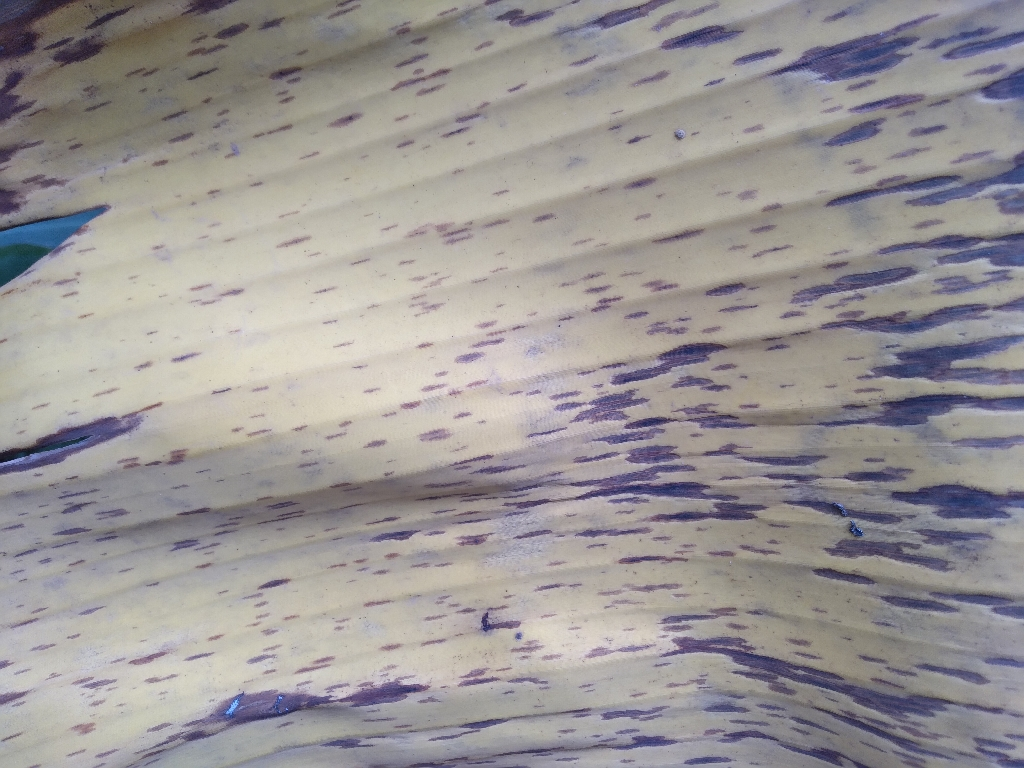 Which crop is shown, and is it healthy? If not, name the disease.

banana, black sigatoka
